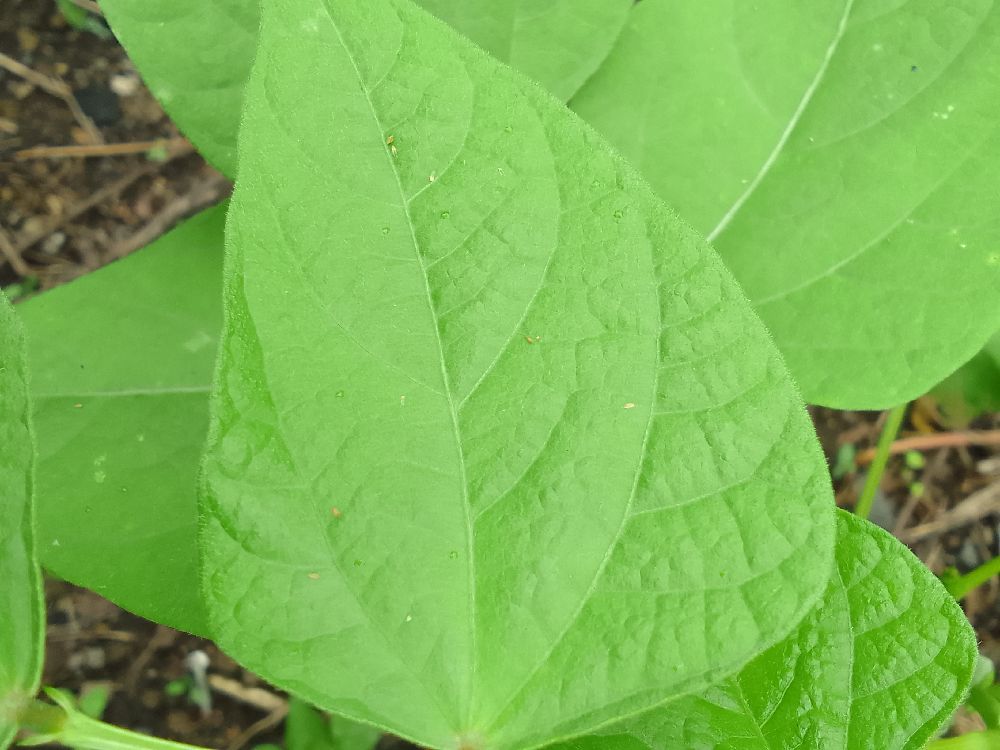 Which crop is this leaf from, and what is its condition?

common bean, healthy
